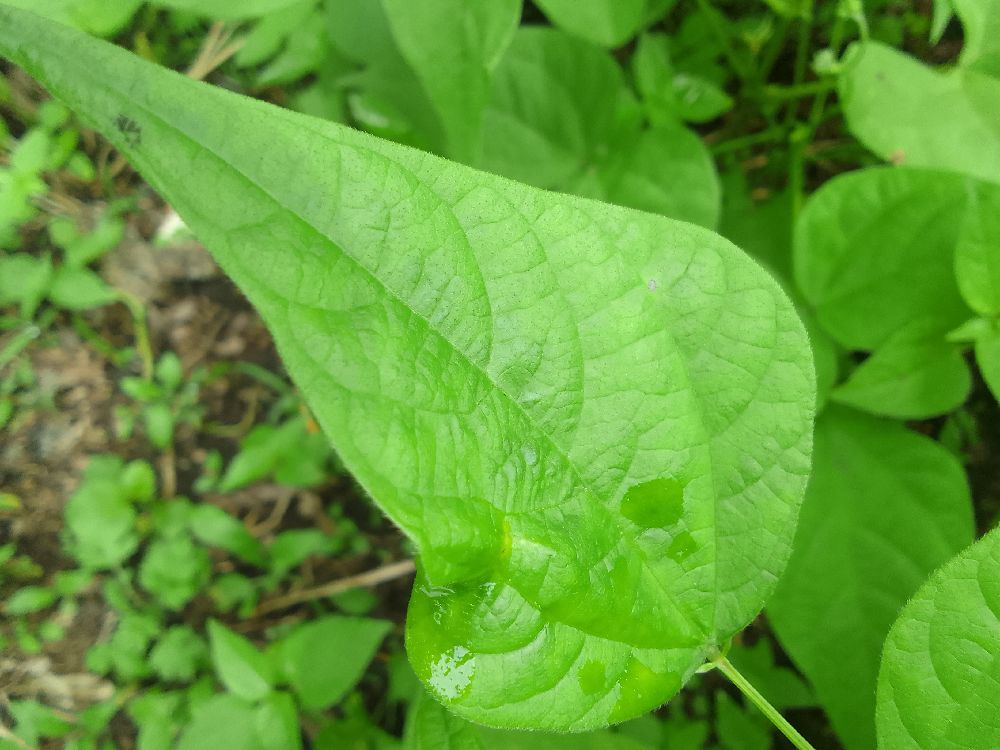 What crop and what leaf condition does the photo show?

common bean, healthy
